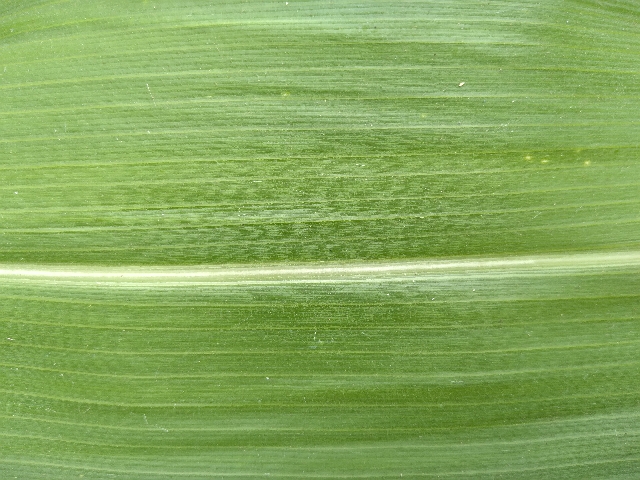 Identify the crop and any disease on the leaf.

maize, healthy
